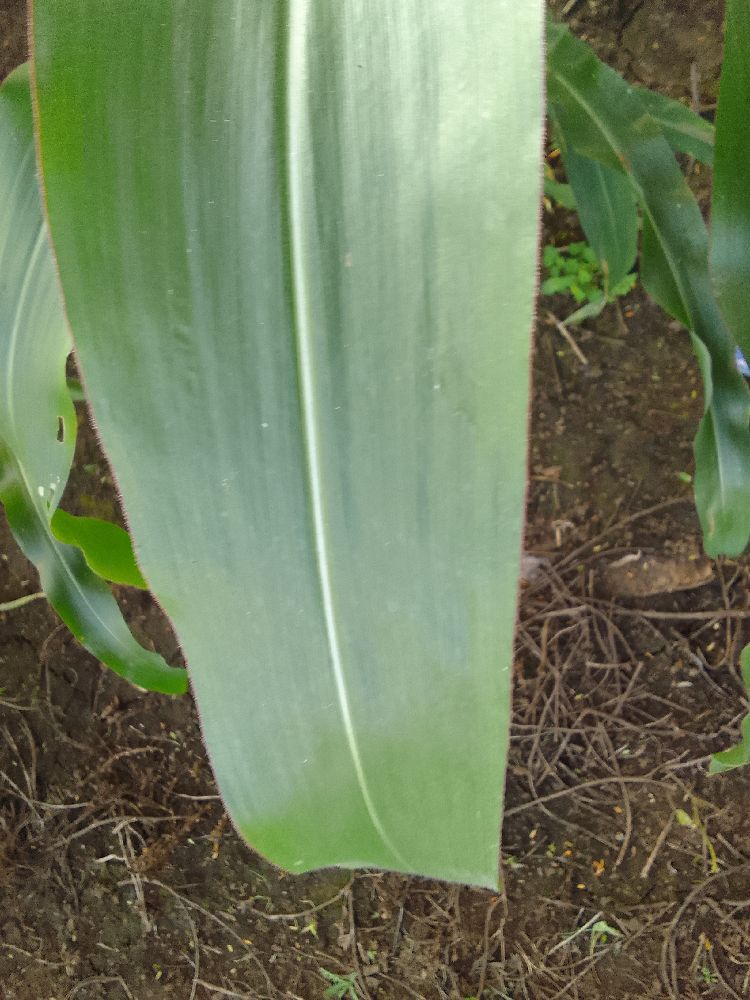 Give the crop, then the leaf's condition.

maize, healthy
